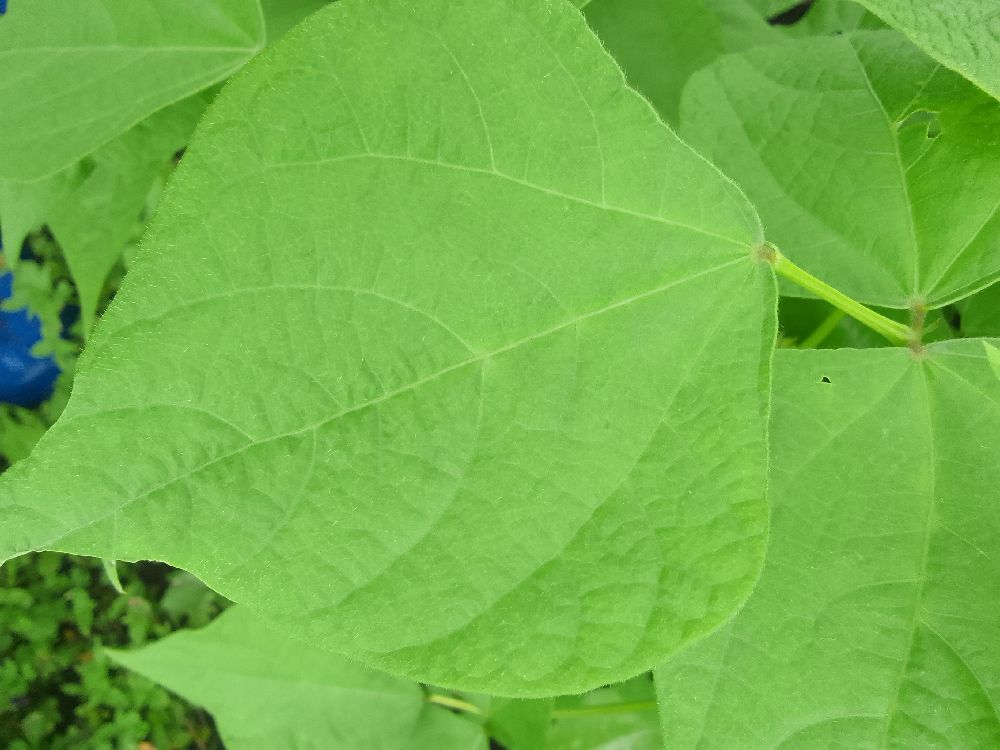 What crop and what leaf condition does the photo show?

common bean, healthy
